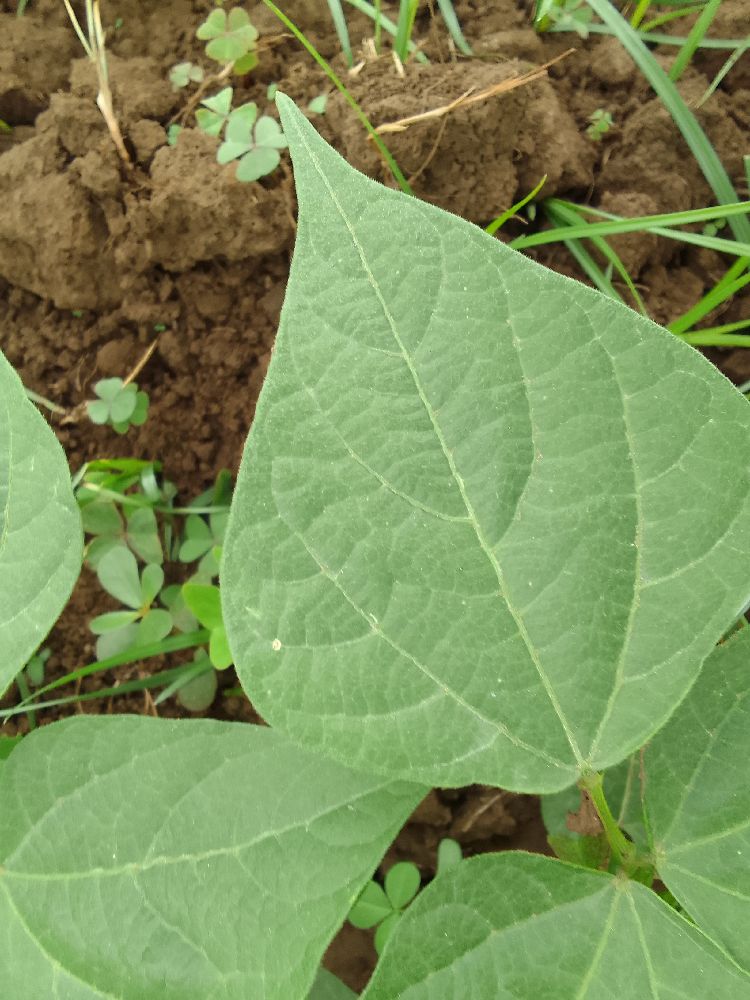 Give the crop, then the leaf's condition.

common bean, healthy
